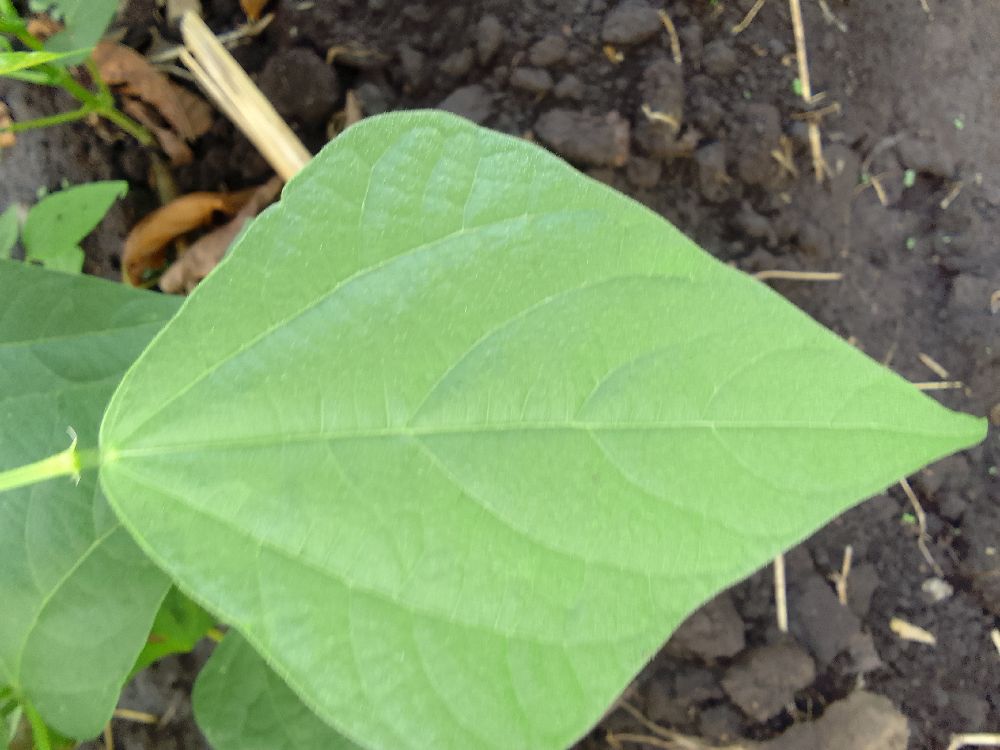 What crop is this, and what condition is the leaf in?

common bean, healthy
